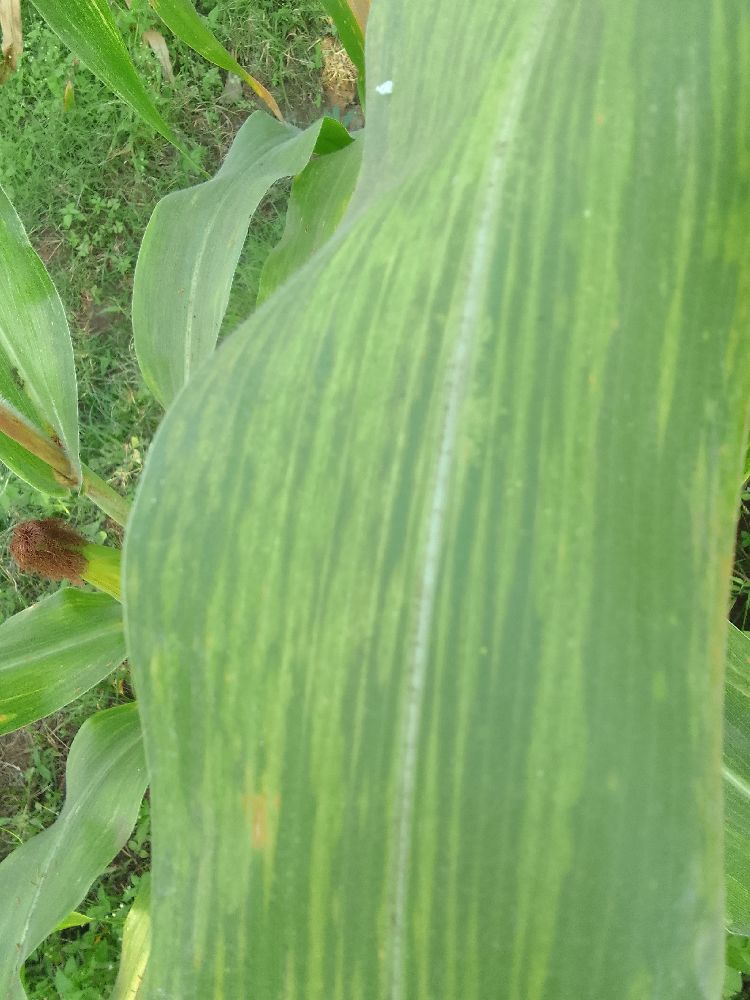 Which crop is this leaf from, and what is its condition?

maize, maize lethal necrosis
